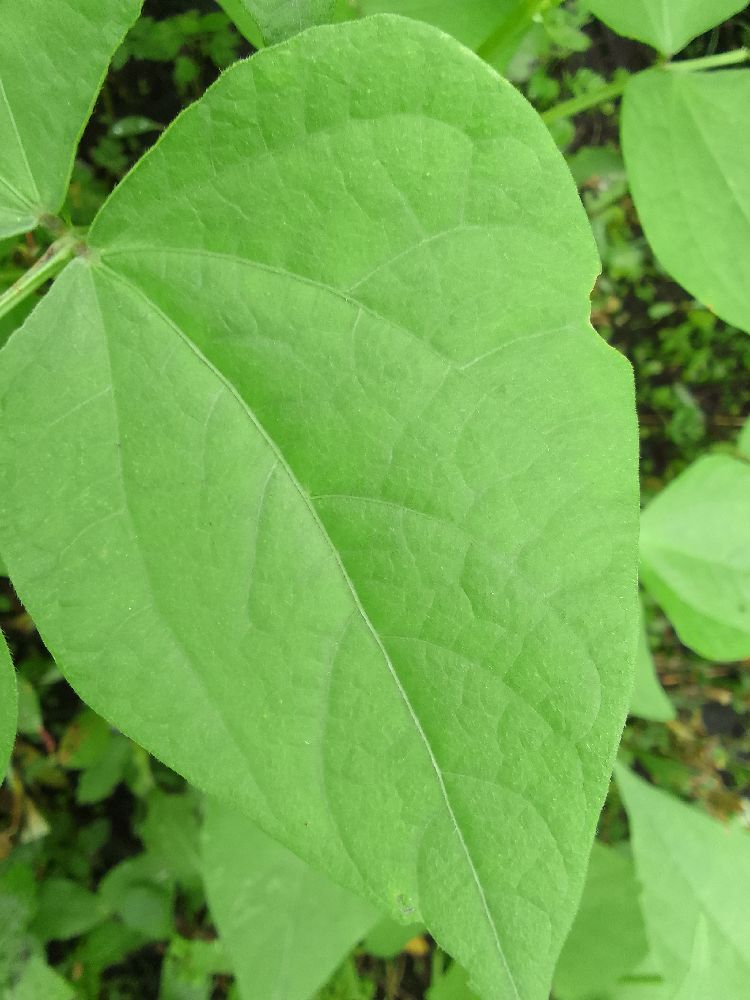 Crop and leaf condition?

common bean, healthy
